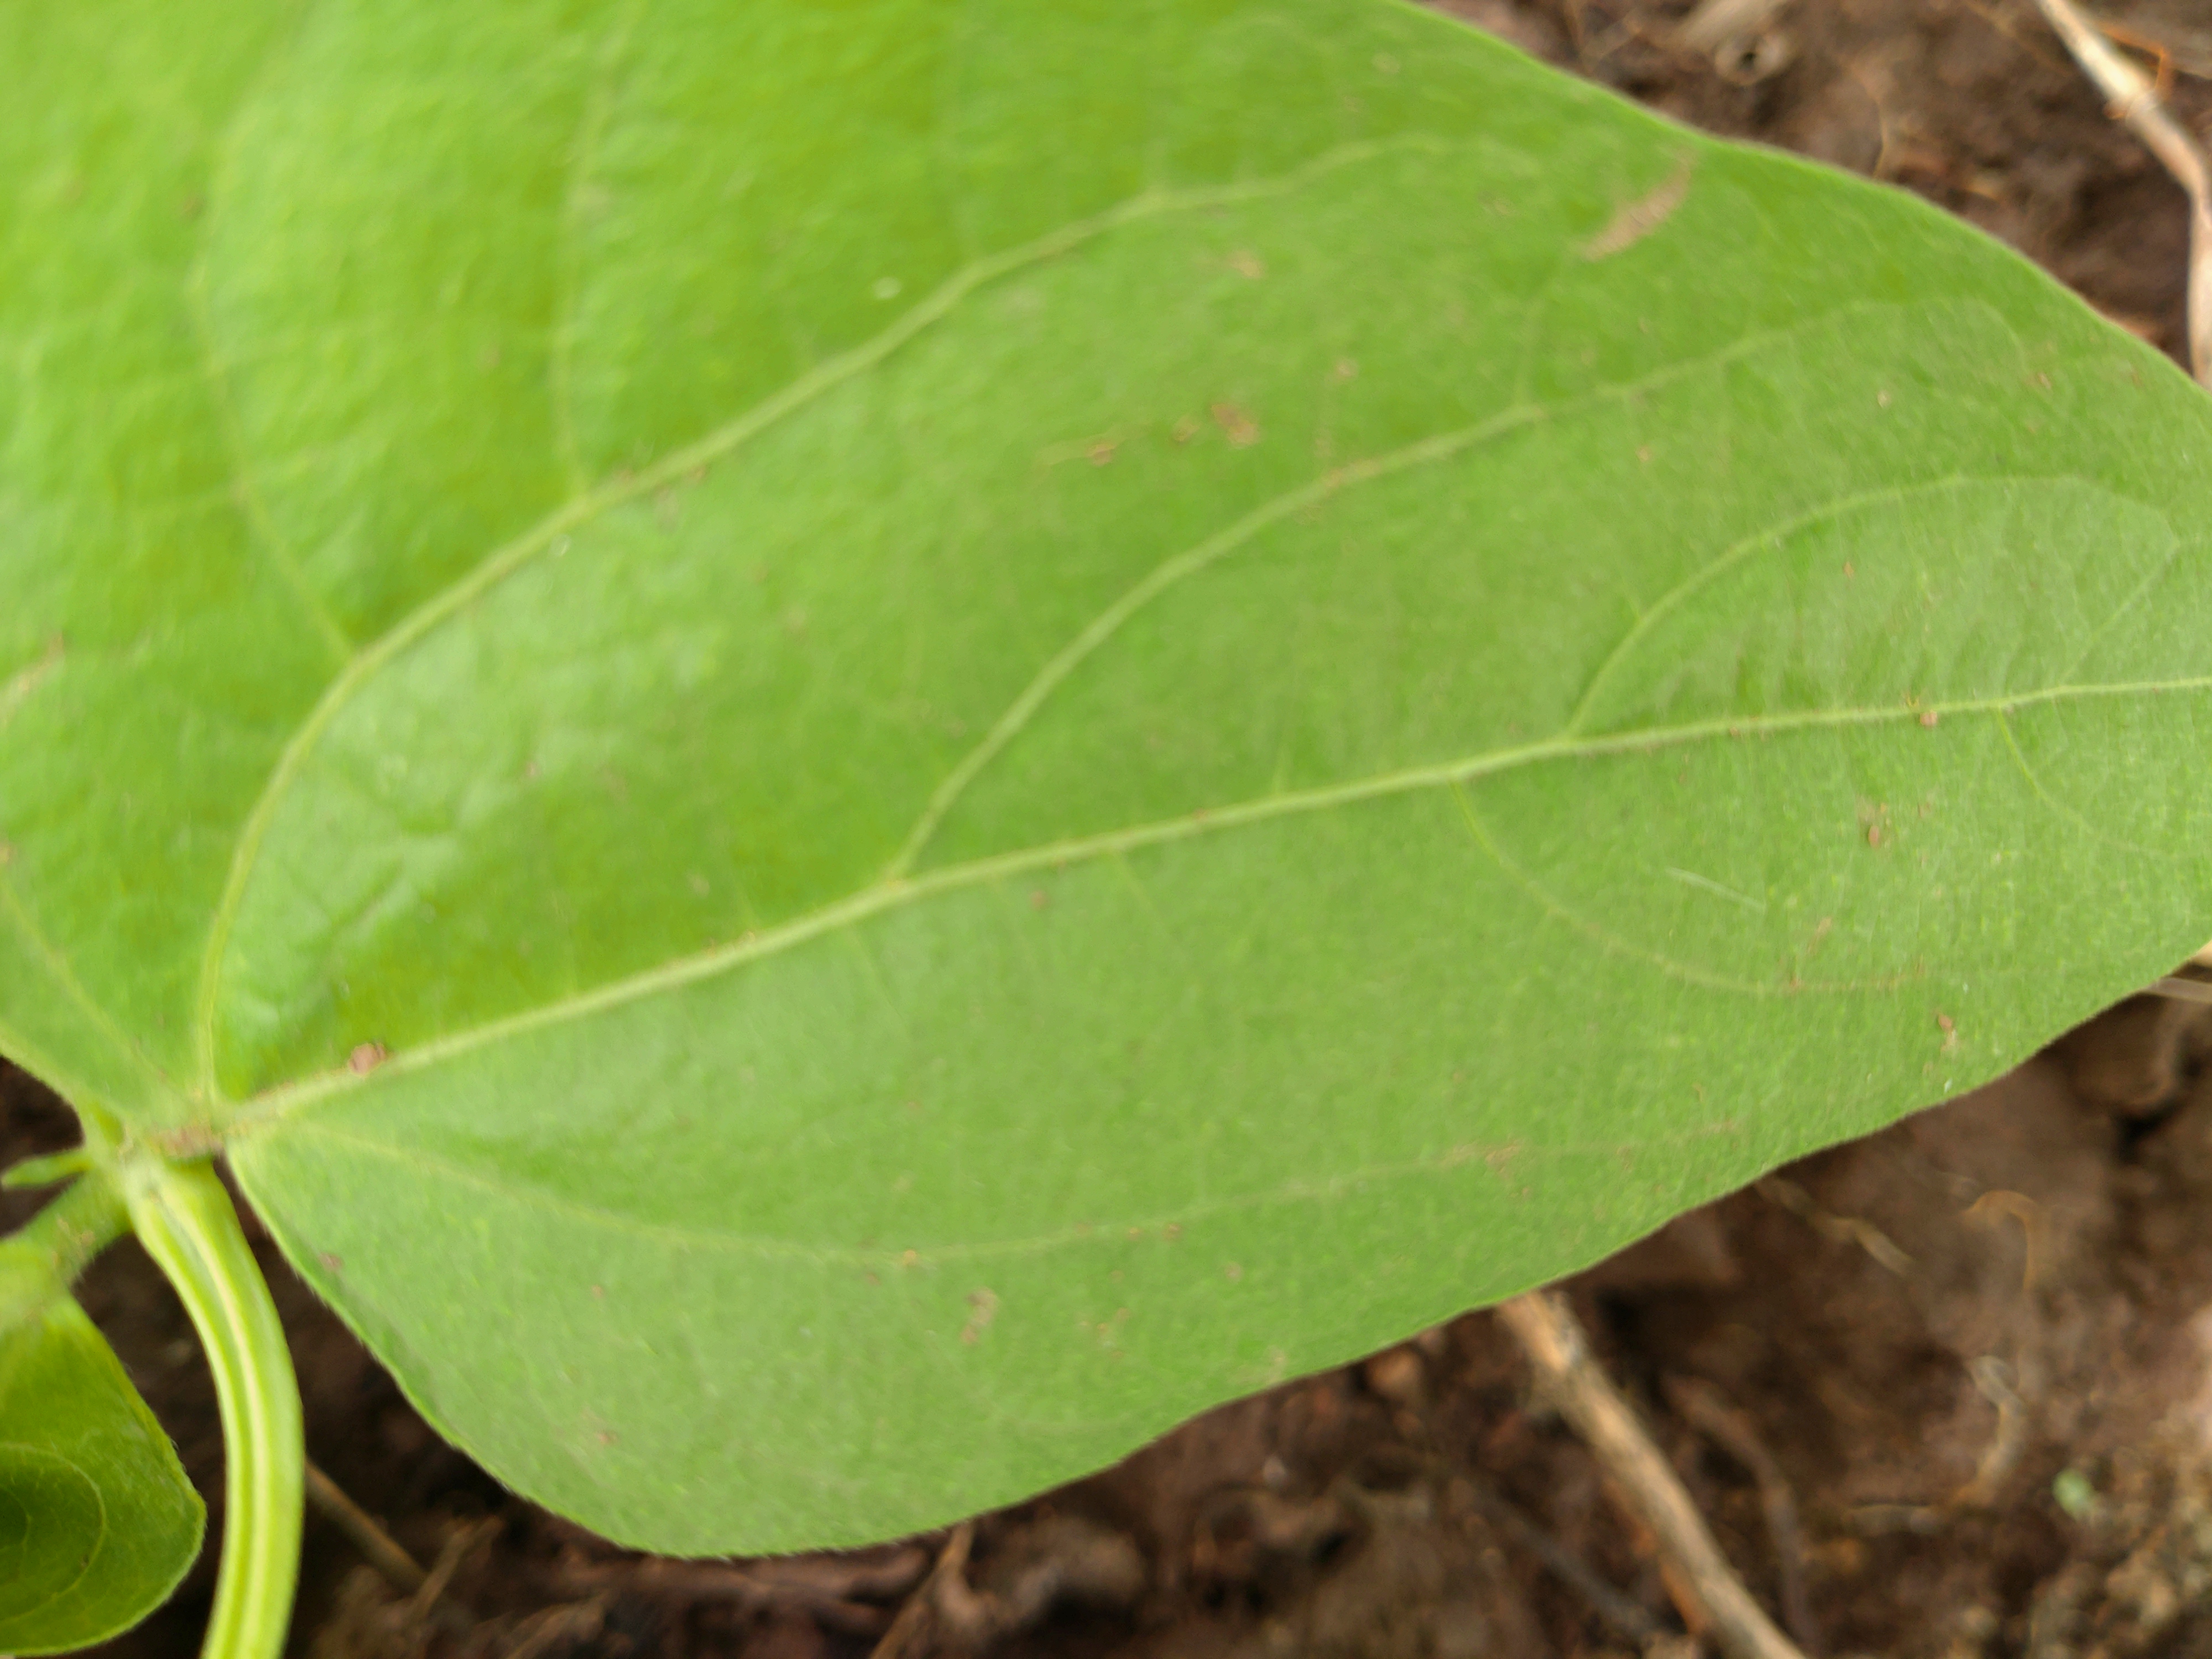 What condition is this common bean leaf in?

healthy
